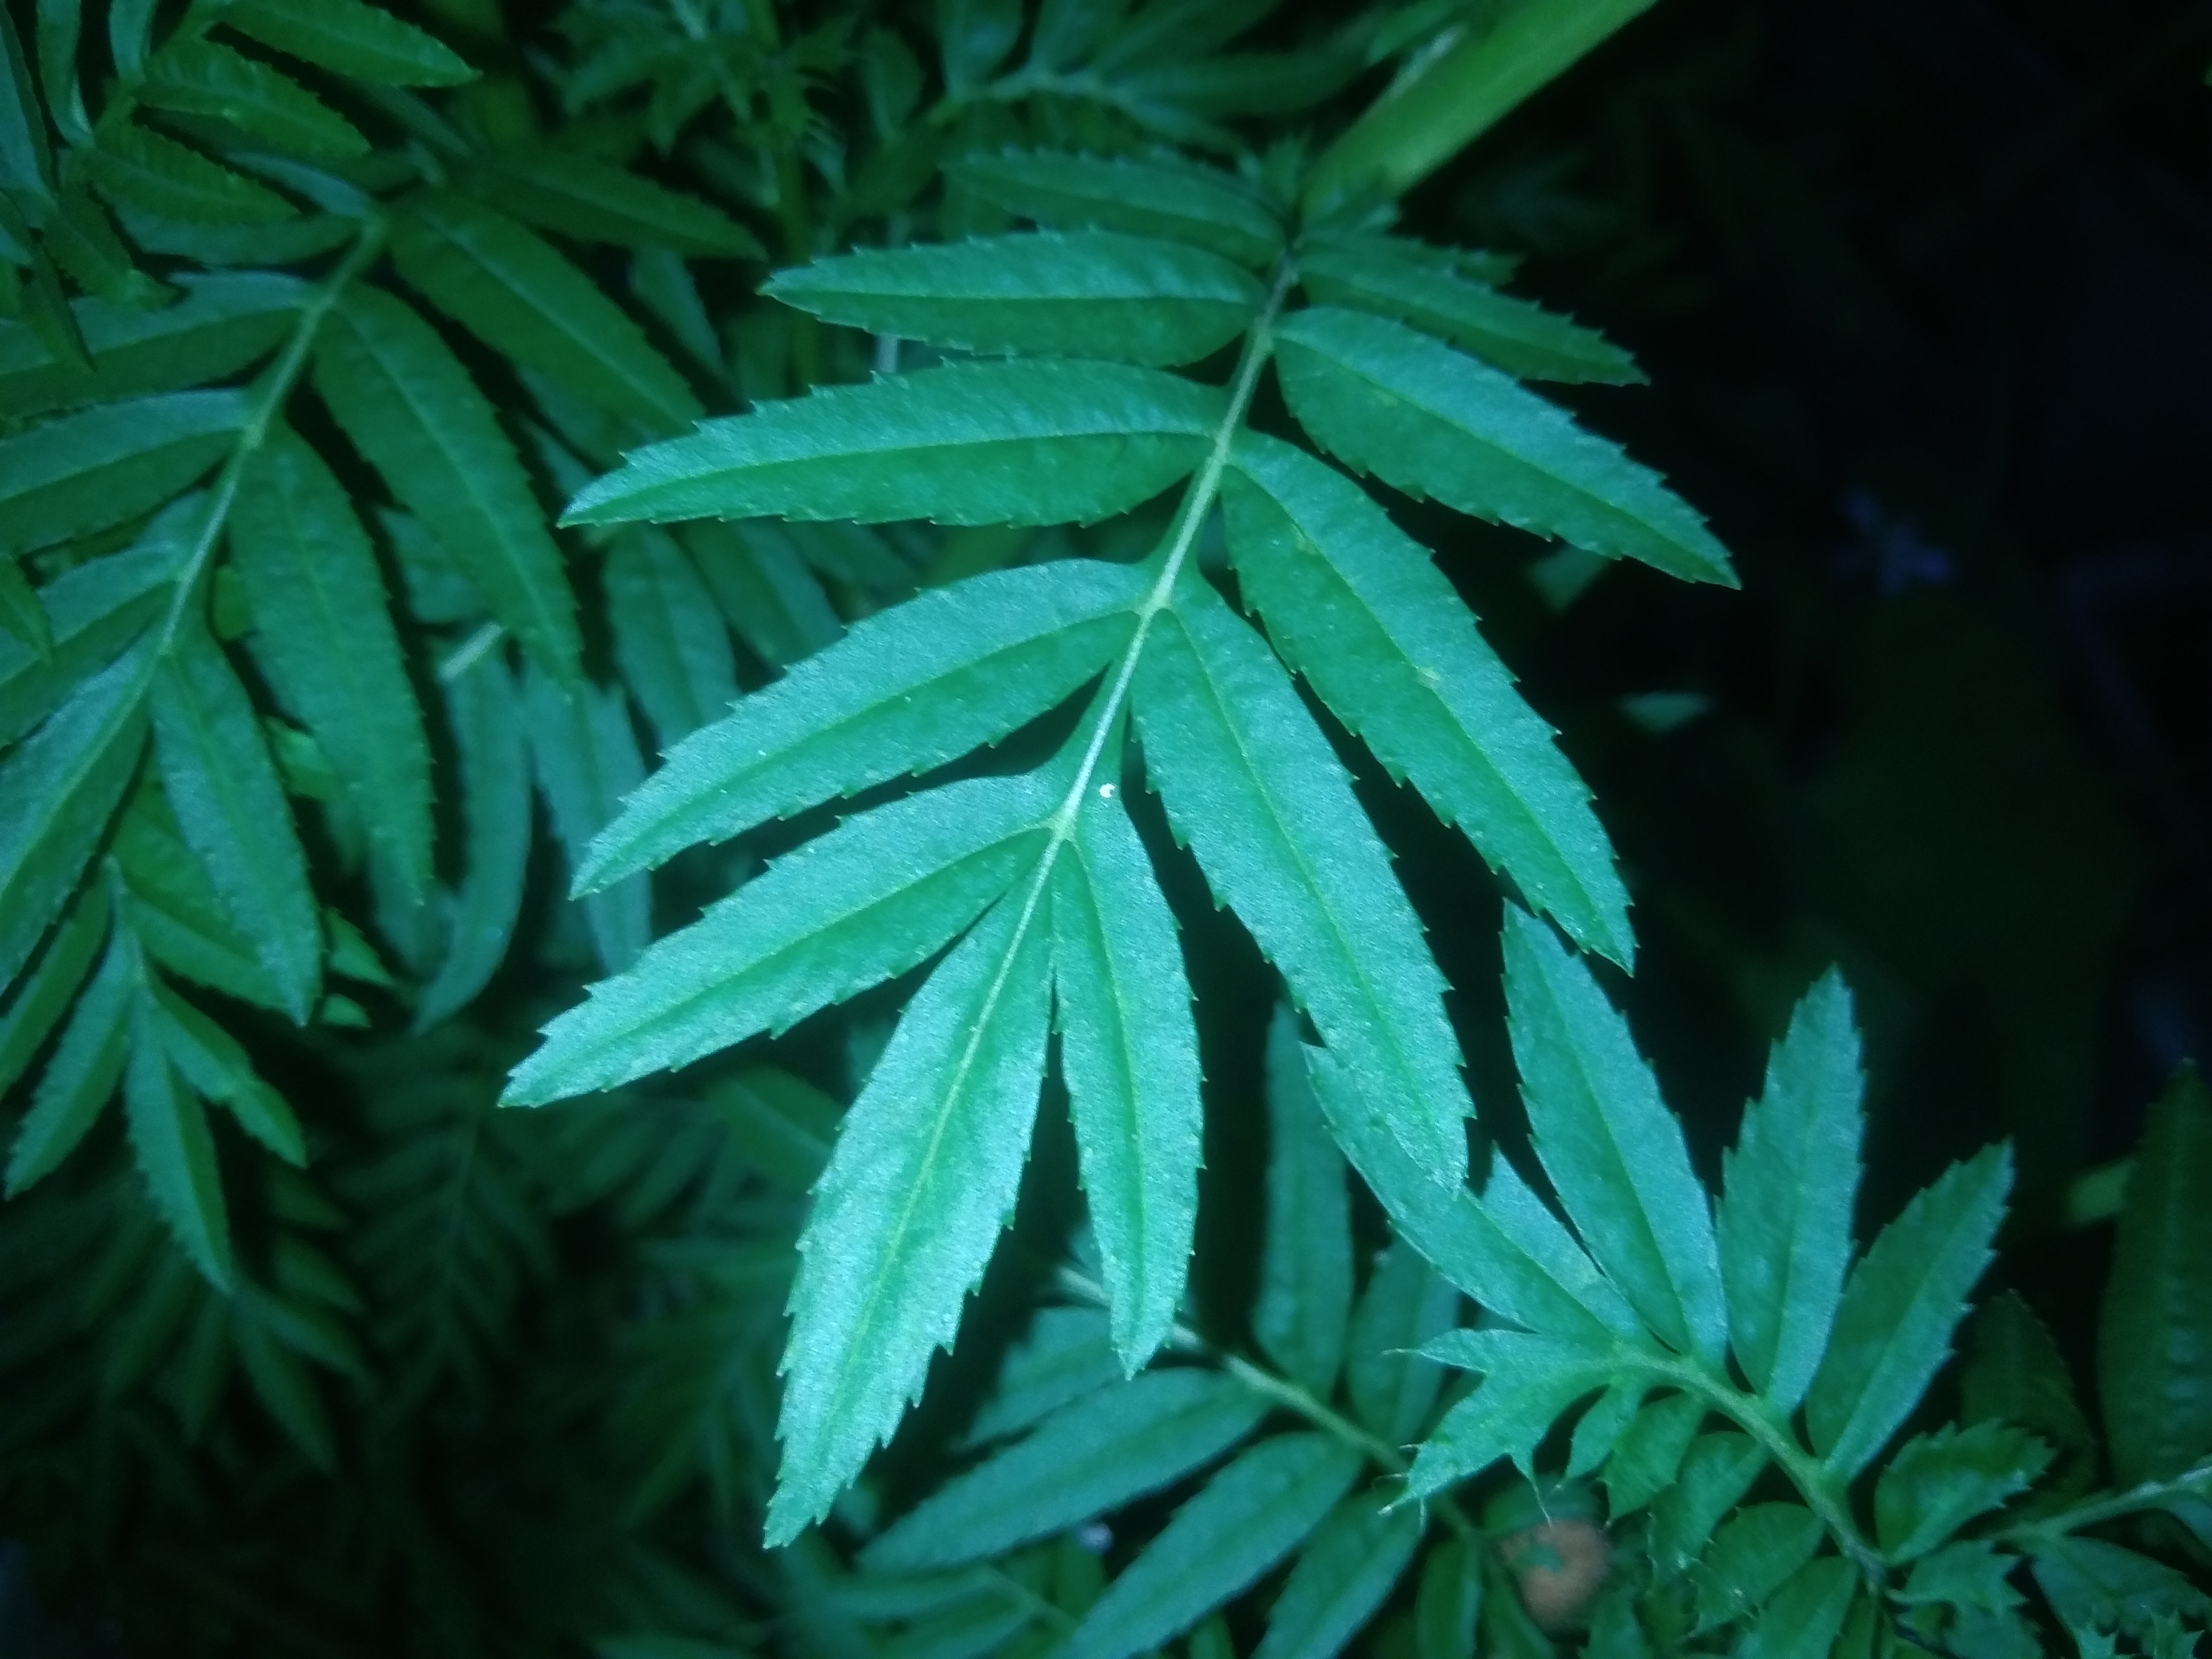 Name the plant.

marigold
